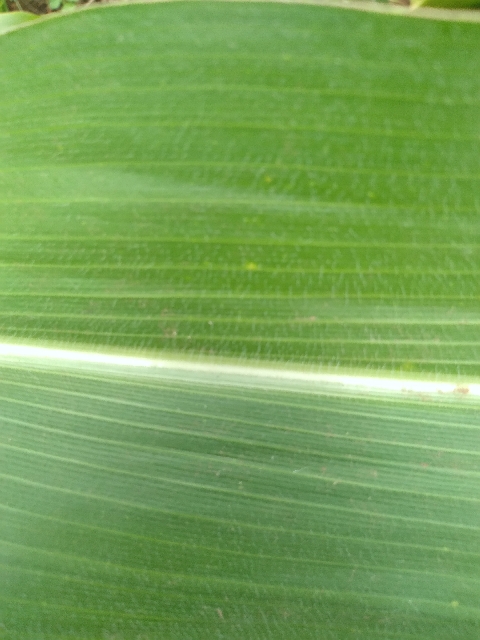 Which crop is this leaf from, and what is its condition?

maize, healthy
